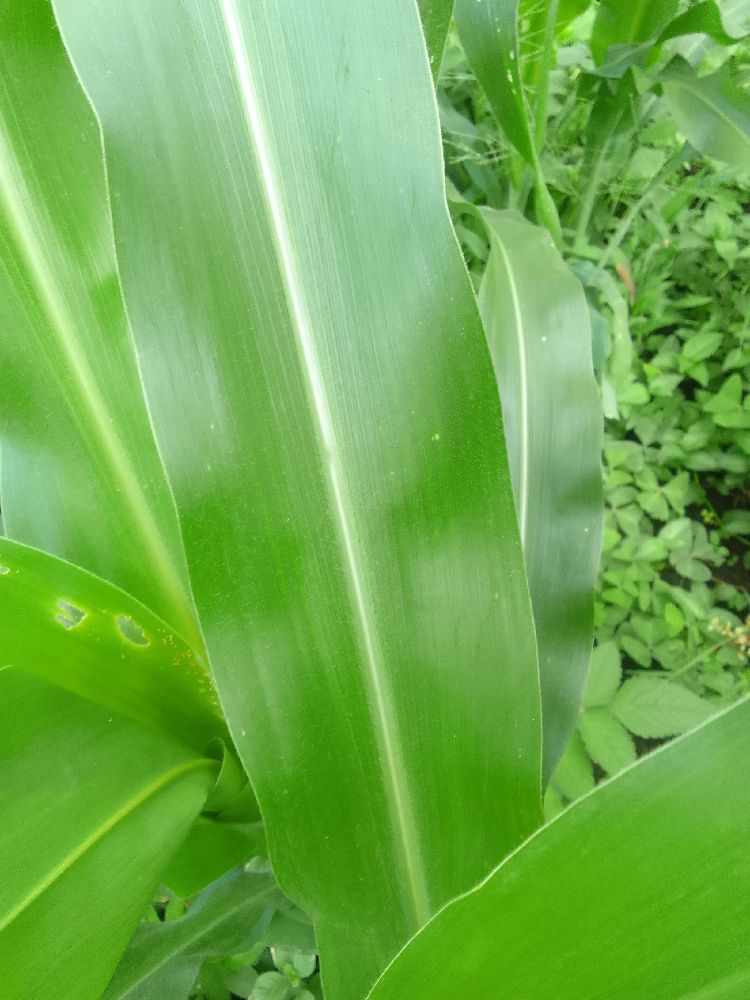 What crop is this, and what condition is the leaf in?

maize, healthy
